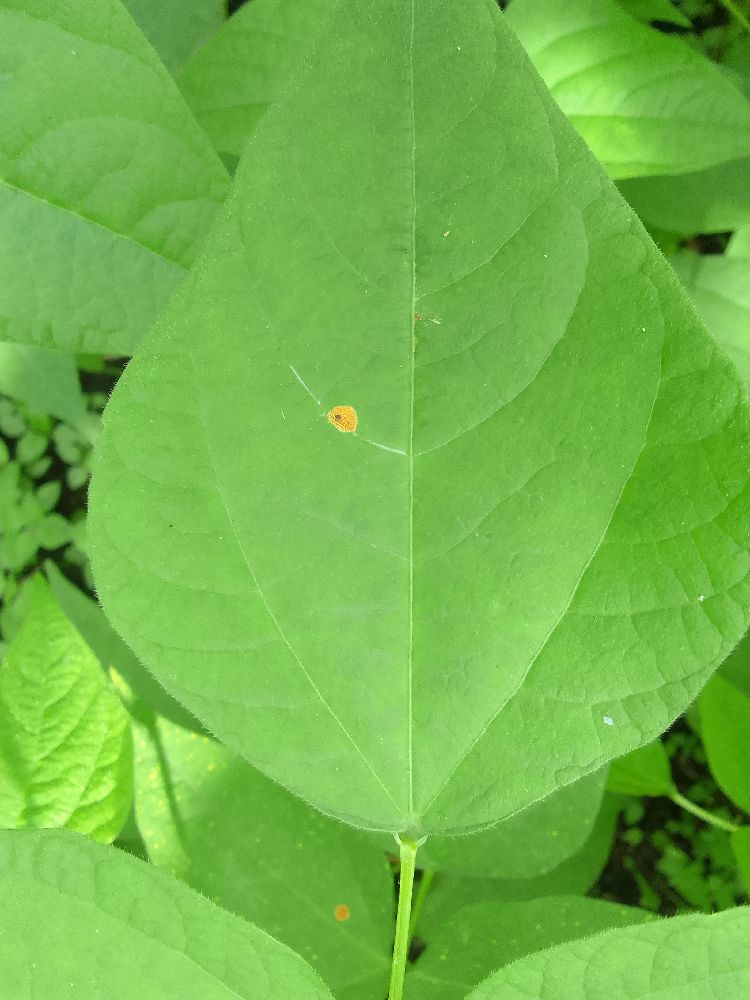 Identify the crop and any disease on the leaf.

common bean, healthy
